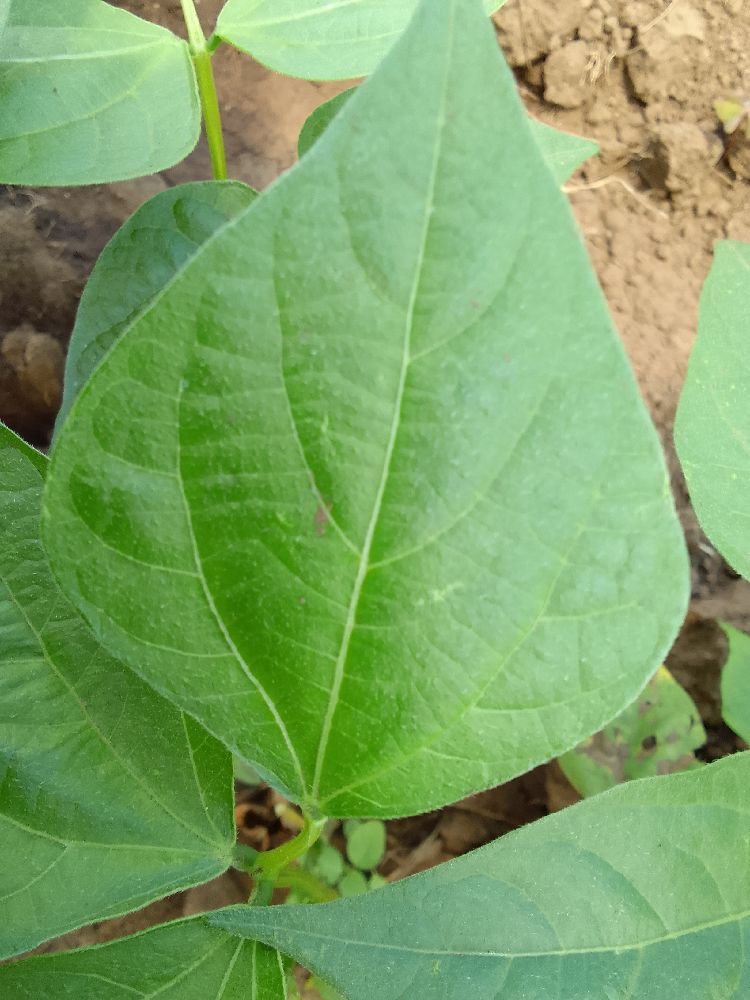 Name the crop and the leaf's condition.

common bean, healthy
